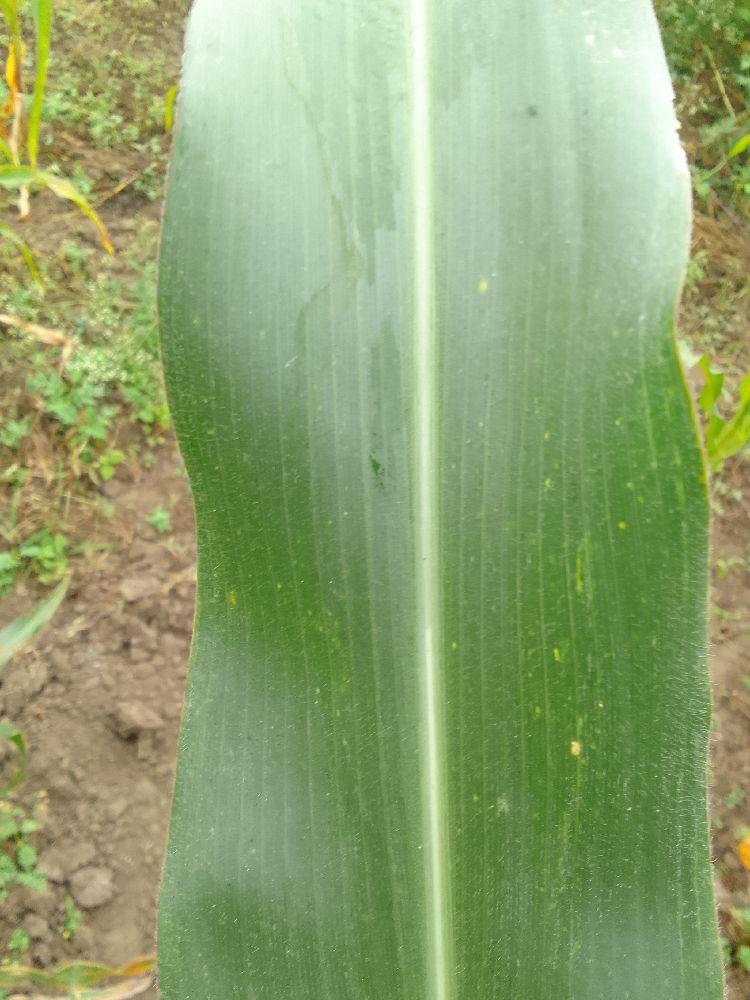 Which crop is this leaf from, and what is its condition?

maize, healthy
